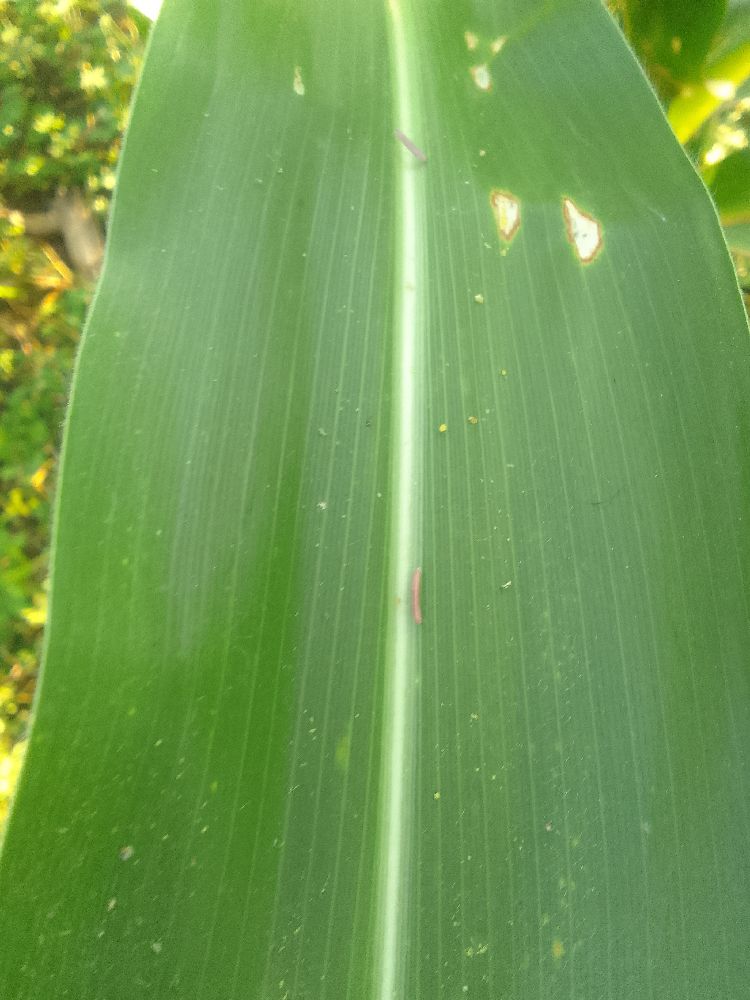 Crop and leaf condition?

maize, healthy
